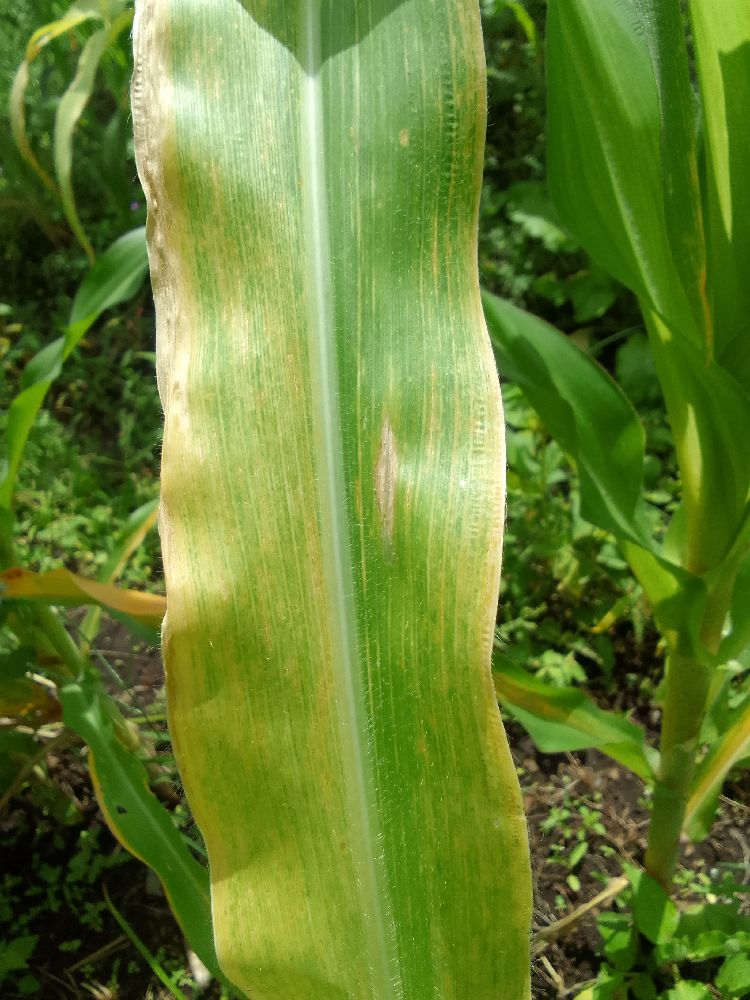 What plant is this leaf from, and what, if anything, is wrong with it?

maize, maize lethal necrosis
